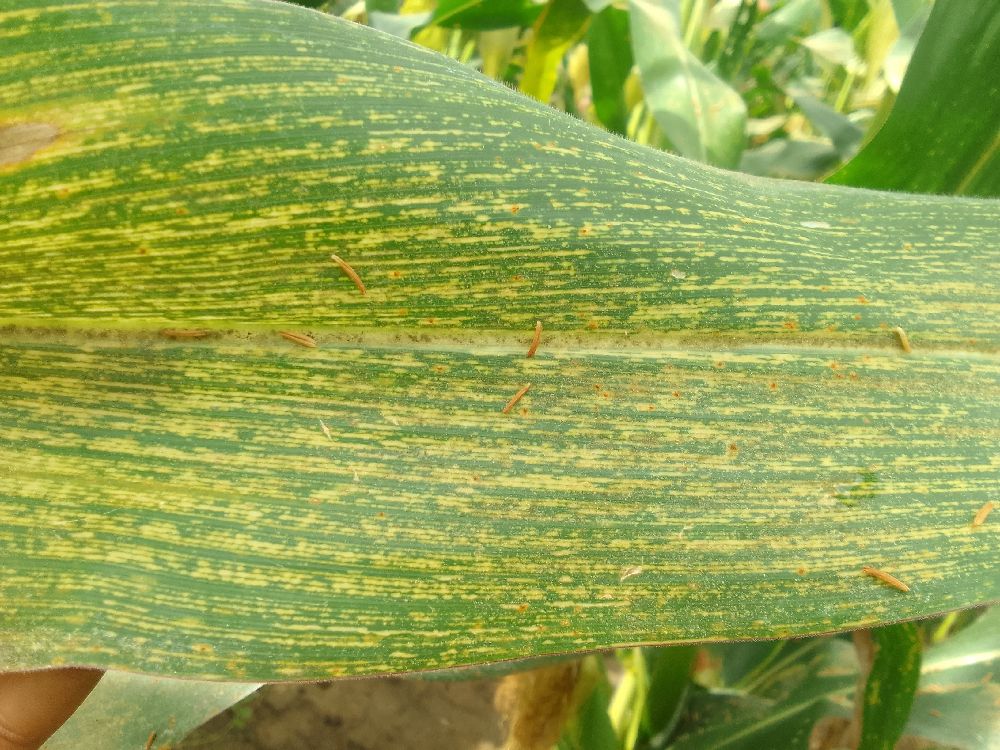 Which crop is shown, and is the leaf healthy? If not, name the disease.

maize, maize streak virus
